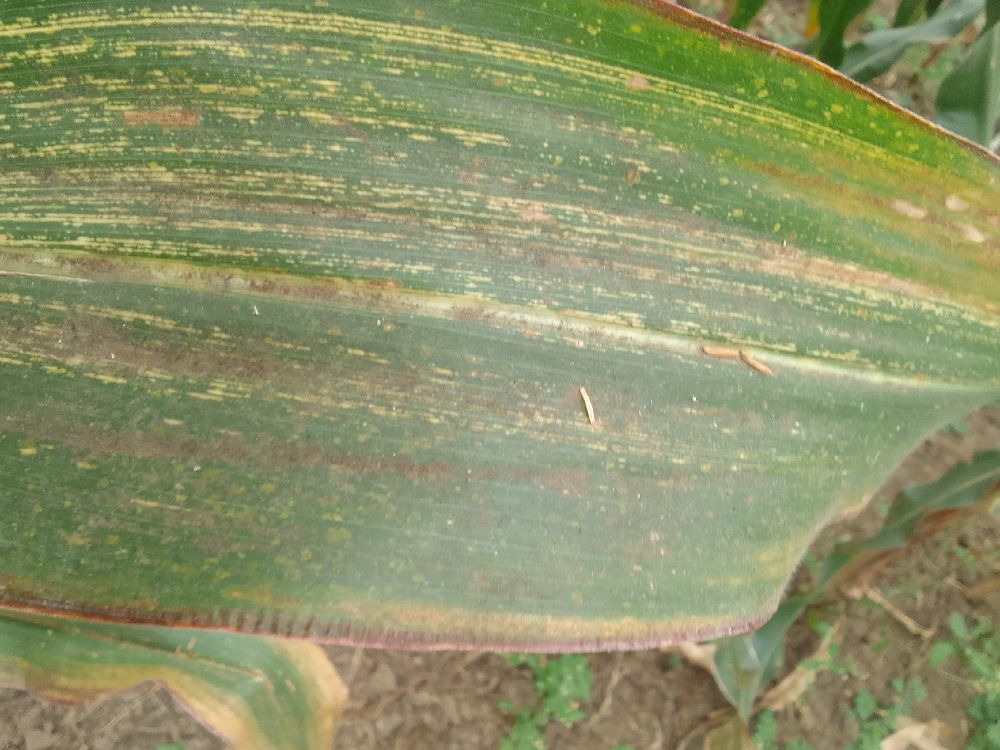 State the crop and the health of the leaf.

maize, maize streak virus
